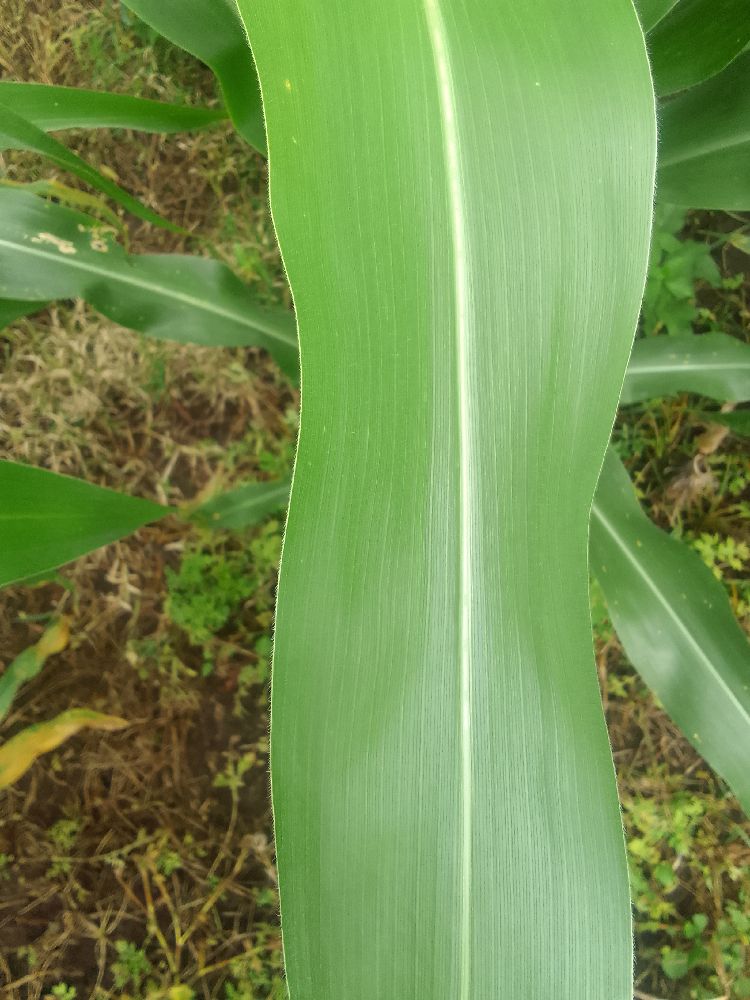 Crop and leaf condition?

maize, healthy
